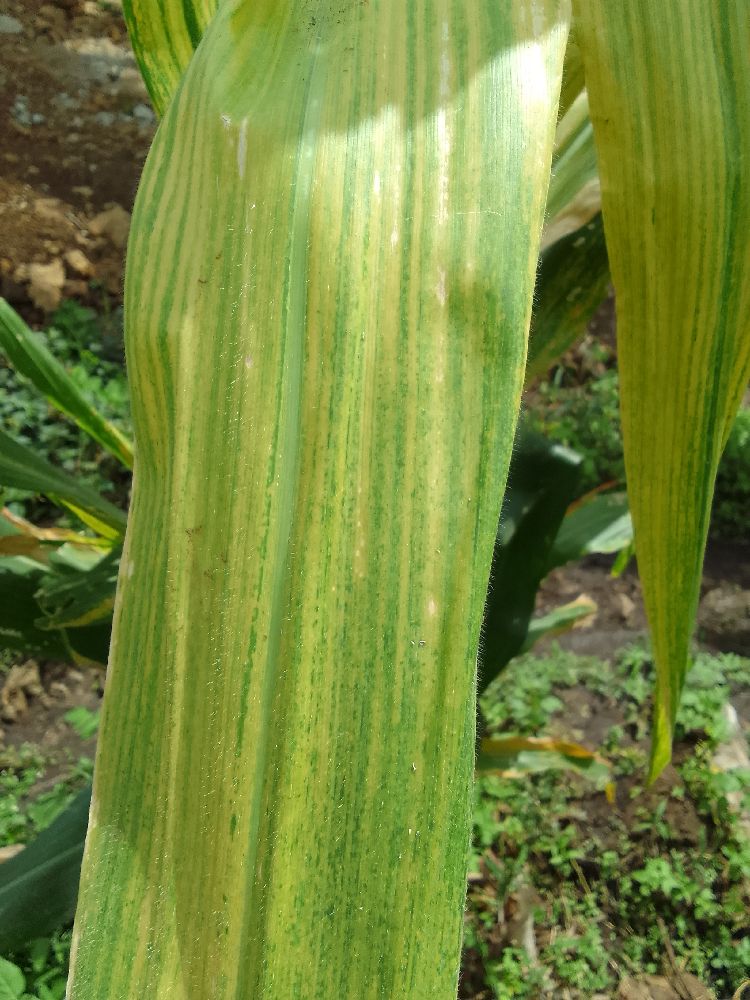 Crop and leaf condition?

maize, healthy
